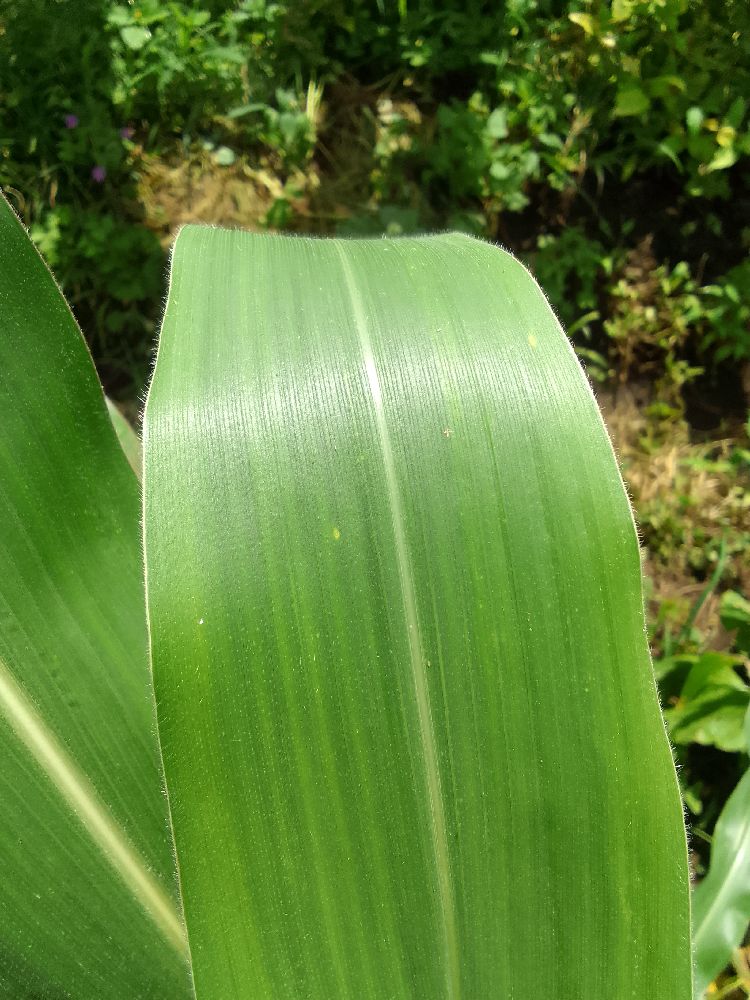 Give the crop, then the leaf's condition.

maize, healthy
